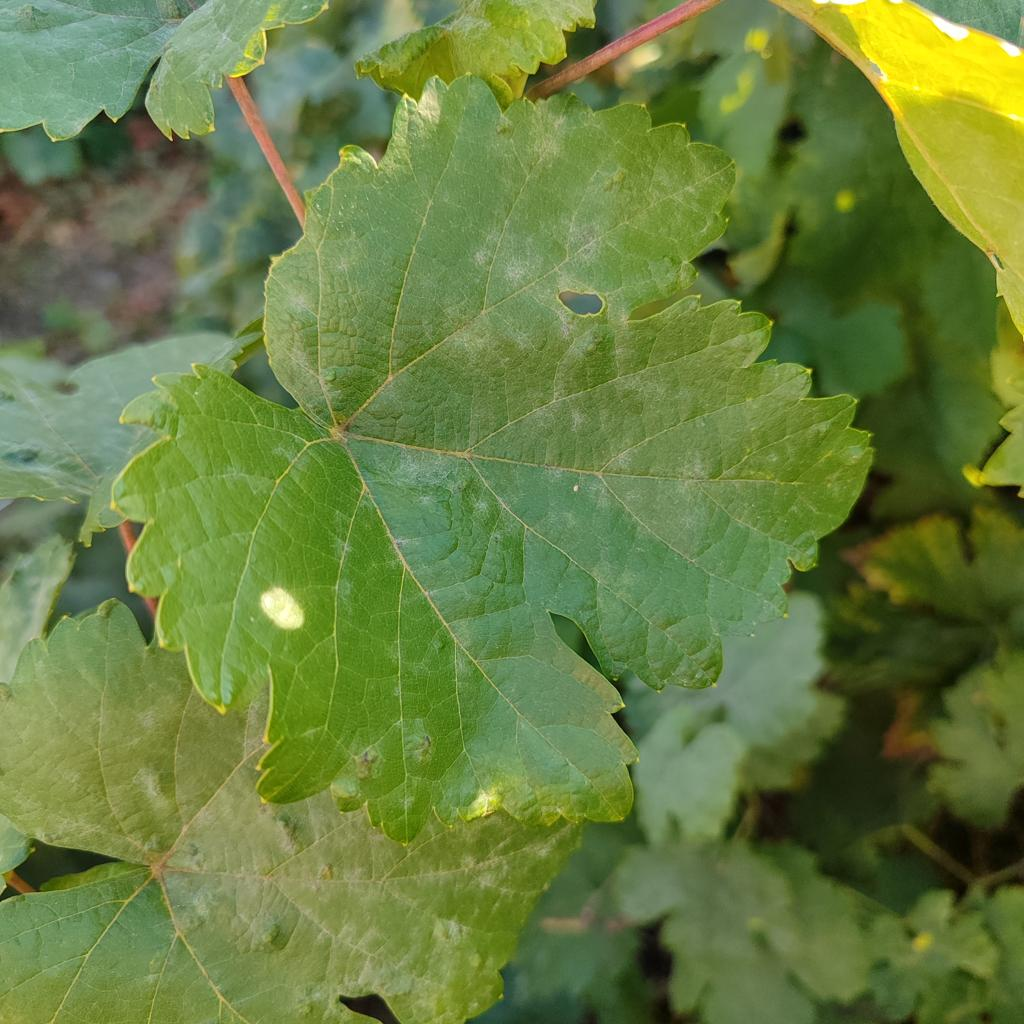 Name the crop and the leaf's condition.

grapevine, powdery mildew
